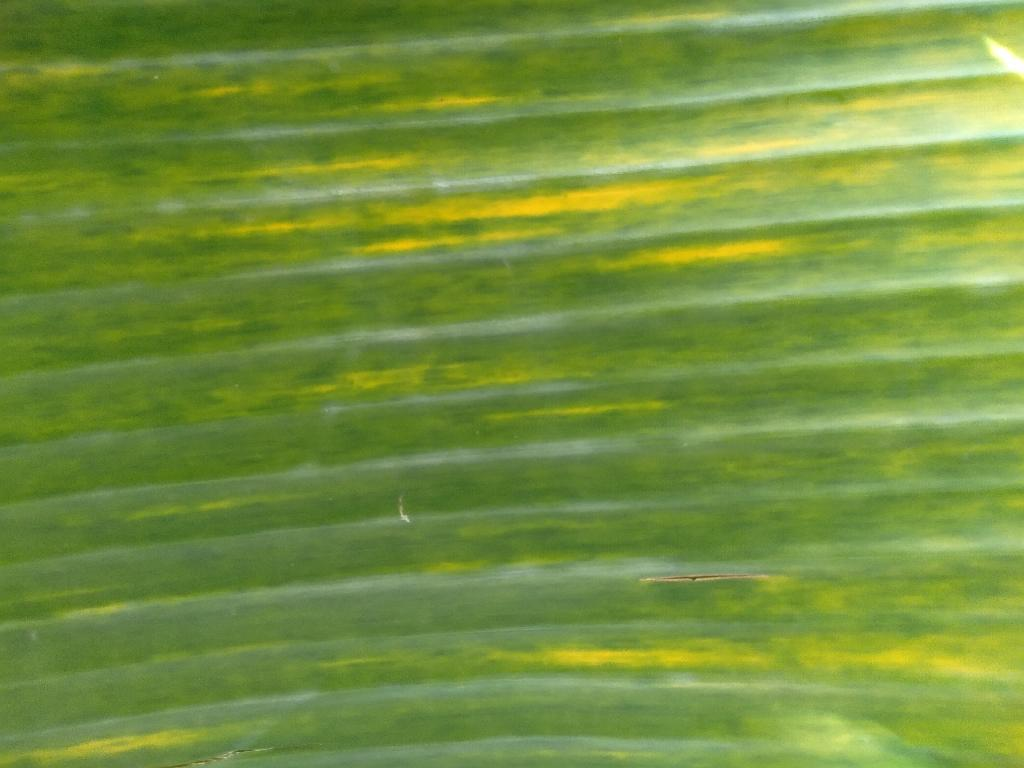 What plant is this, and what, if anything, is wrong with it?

banana, fusarium wilt race 1
